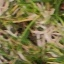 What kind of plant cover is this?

grass
